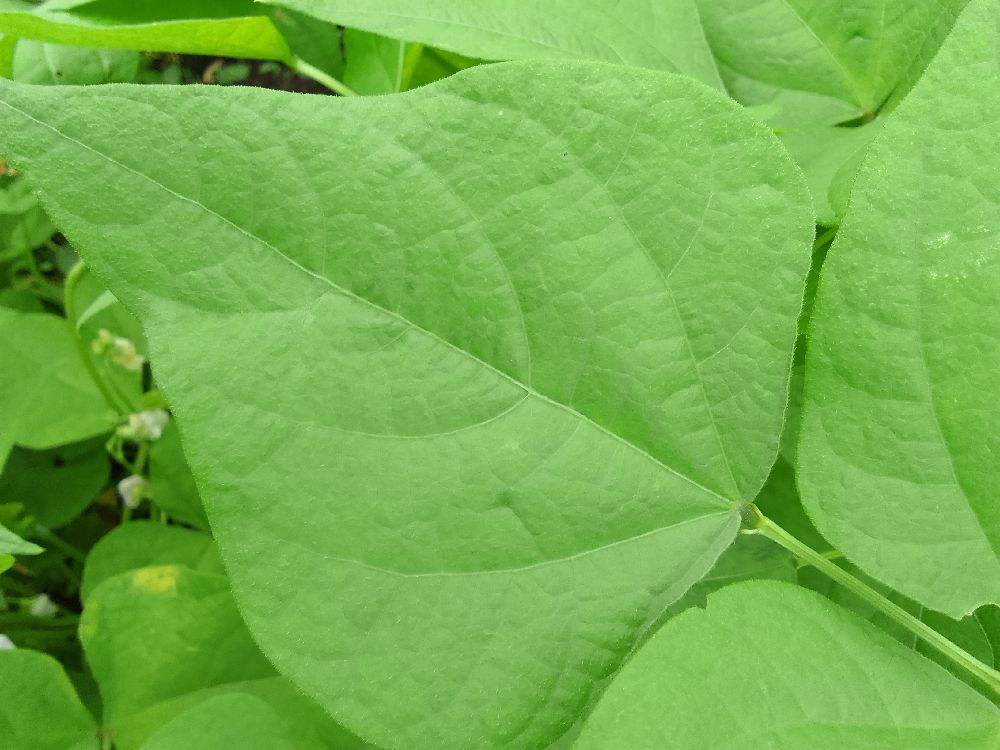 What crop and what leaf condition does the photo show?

common bean, healthy
